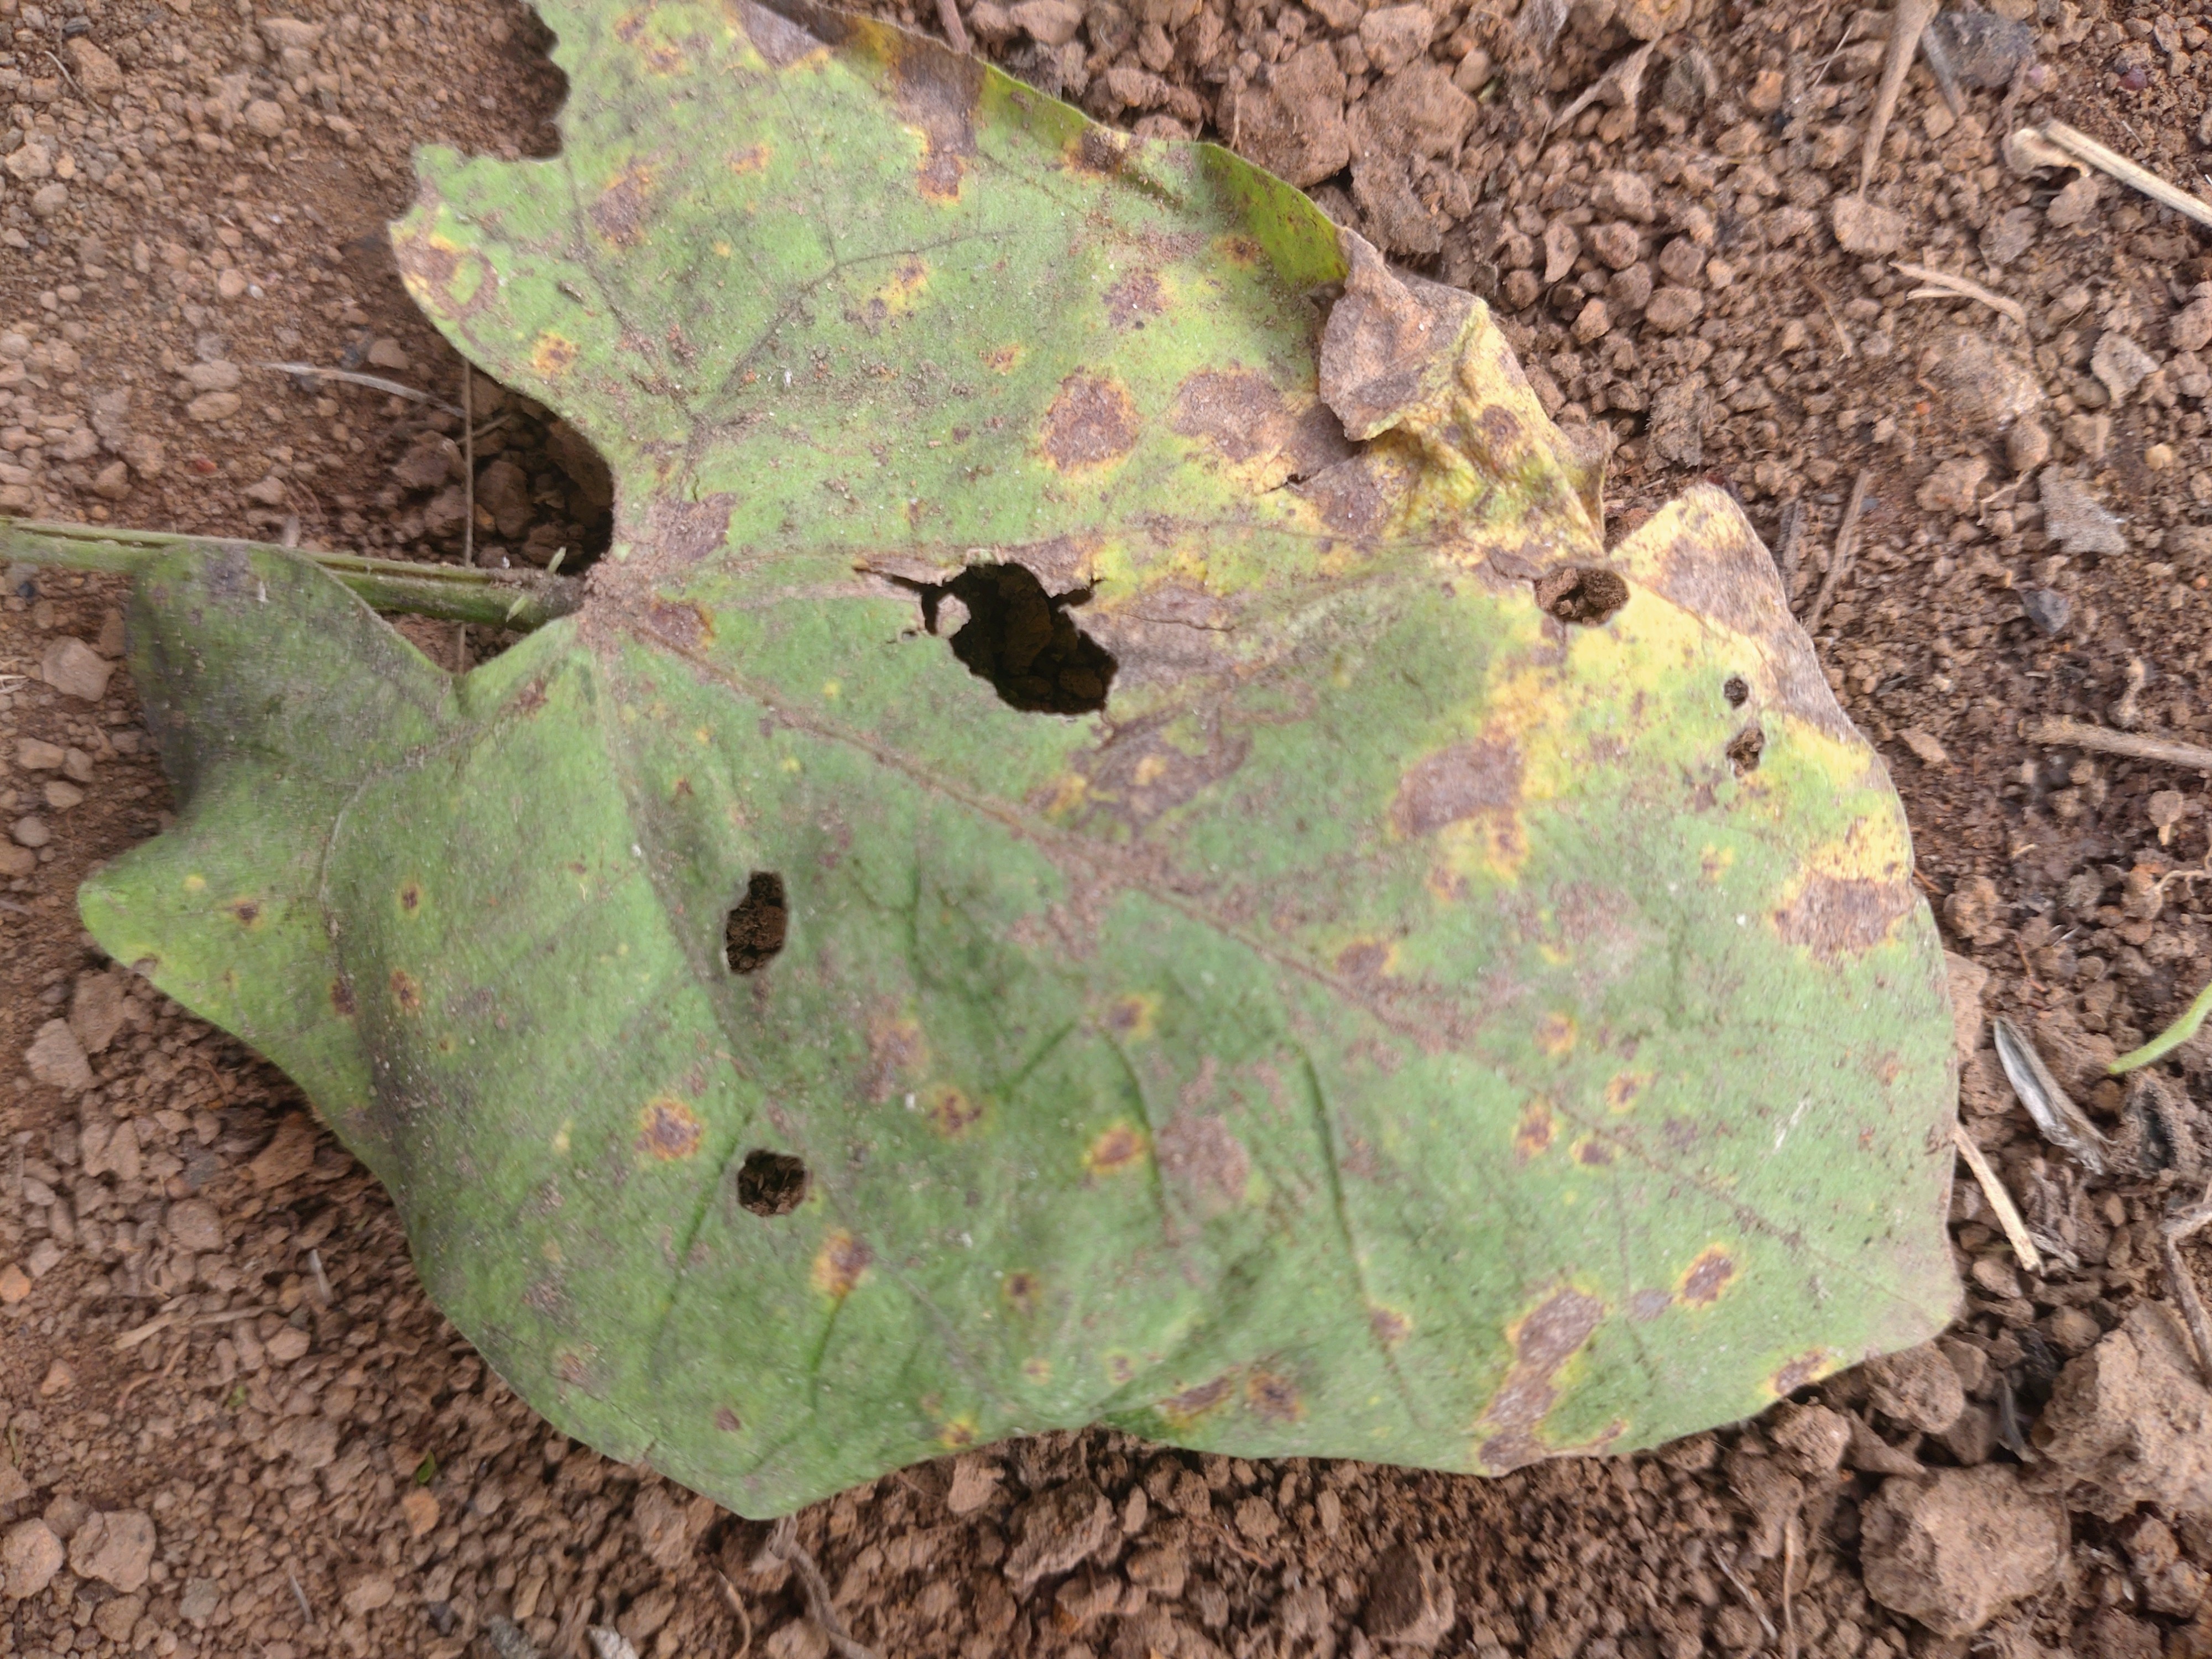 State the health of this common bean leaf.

anthracnose
